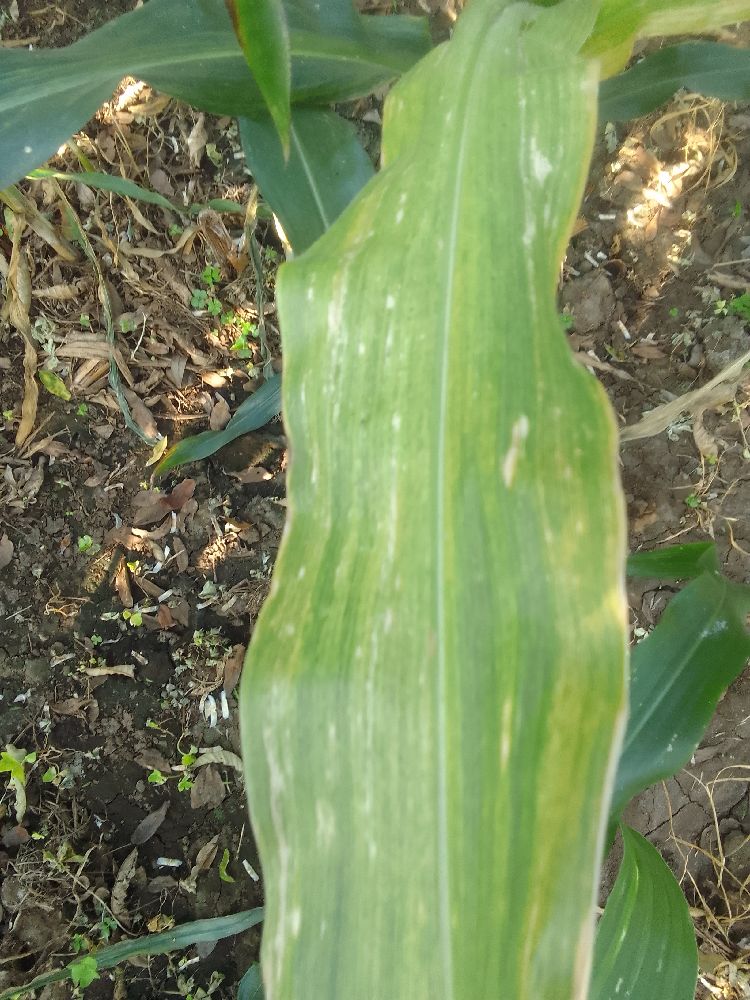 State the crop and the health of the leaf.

maize, maize lethal necrosis
